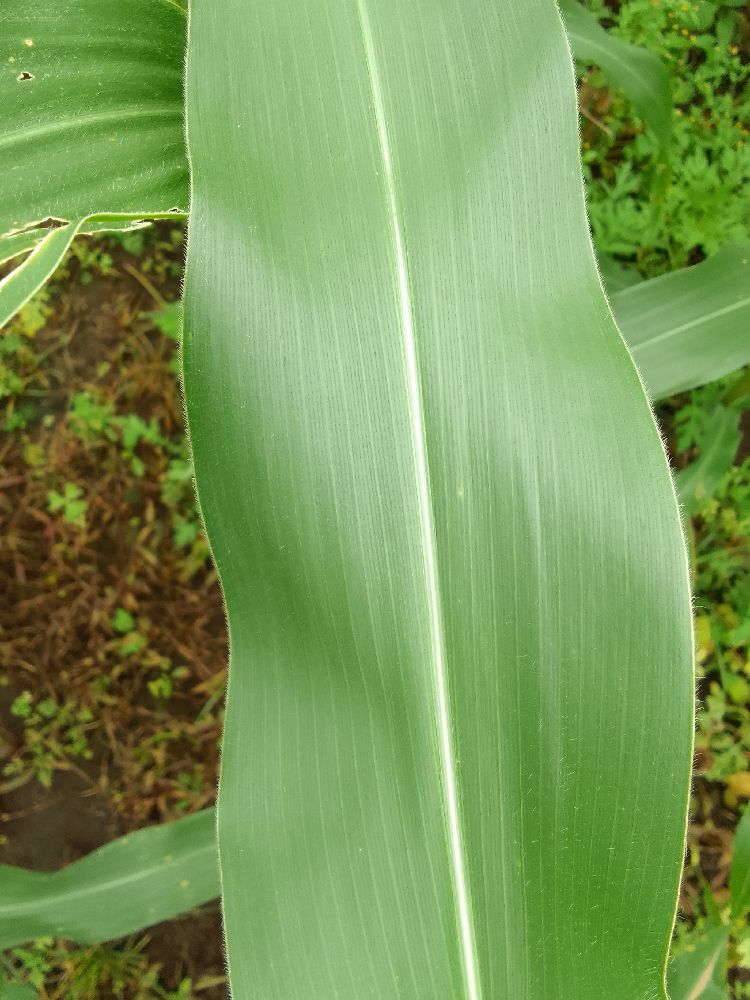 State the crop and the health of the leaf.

maize, healthy
